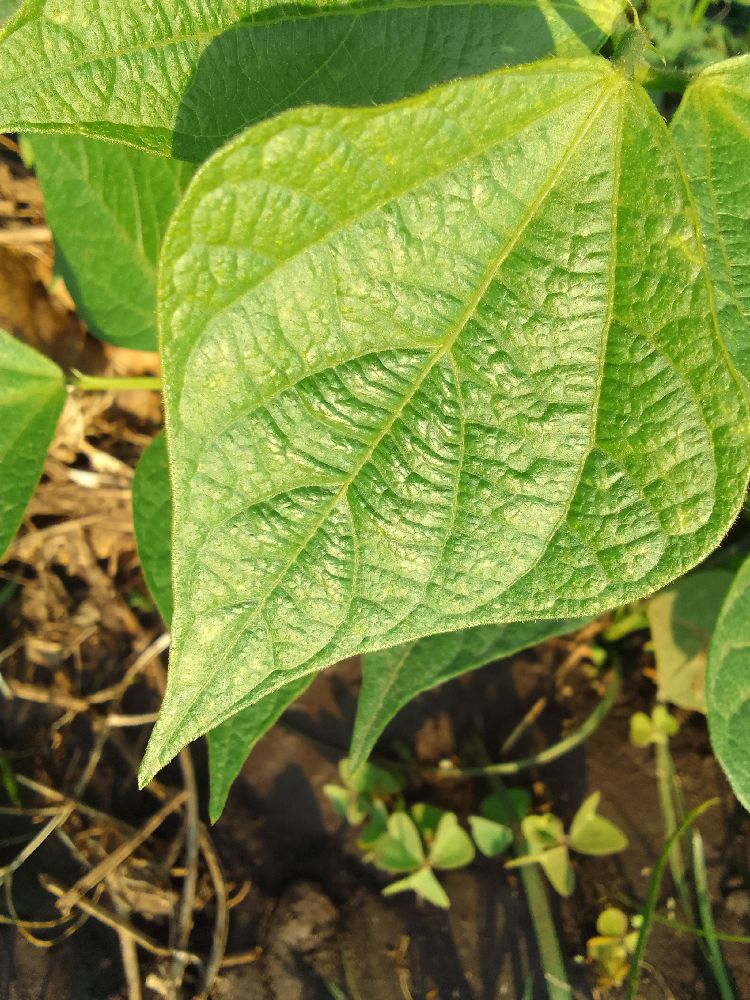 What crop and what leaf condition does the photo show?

common bean, healthy
